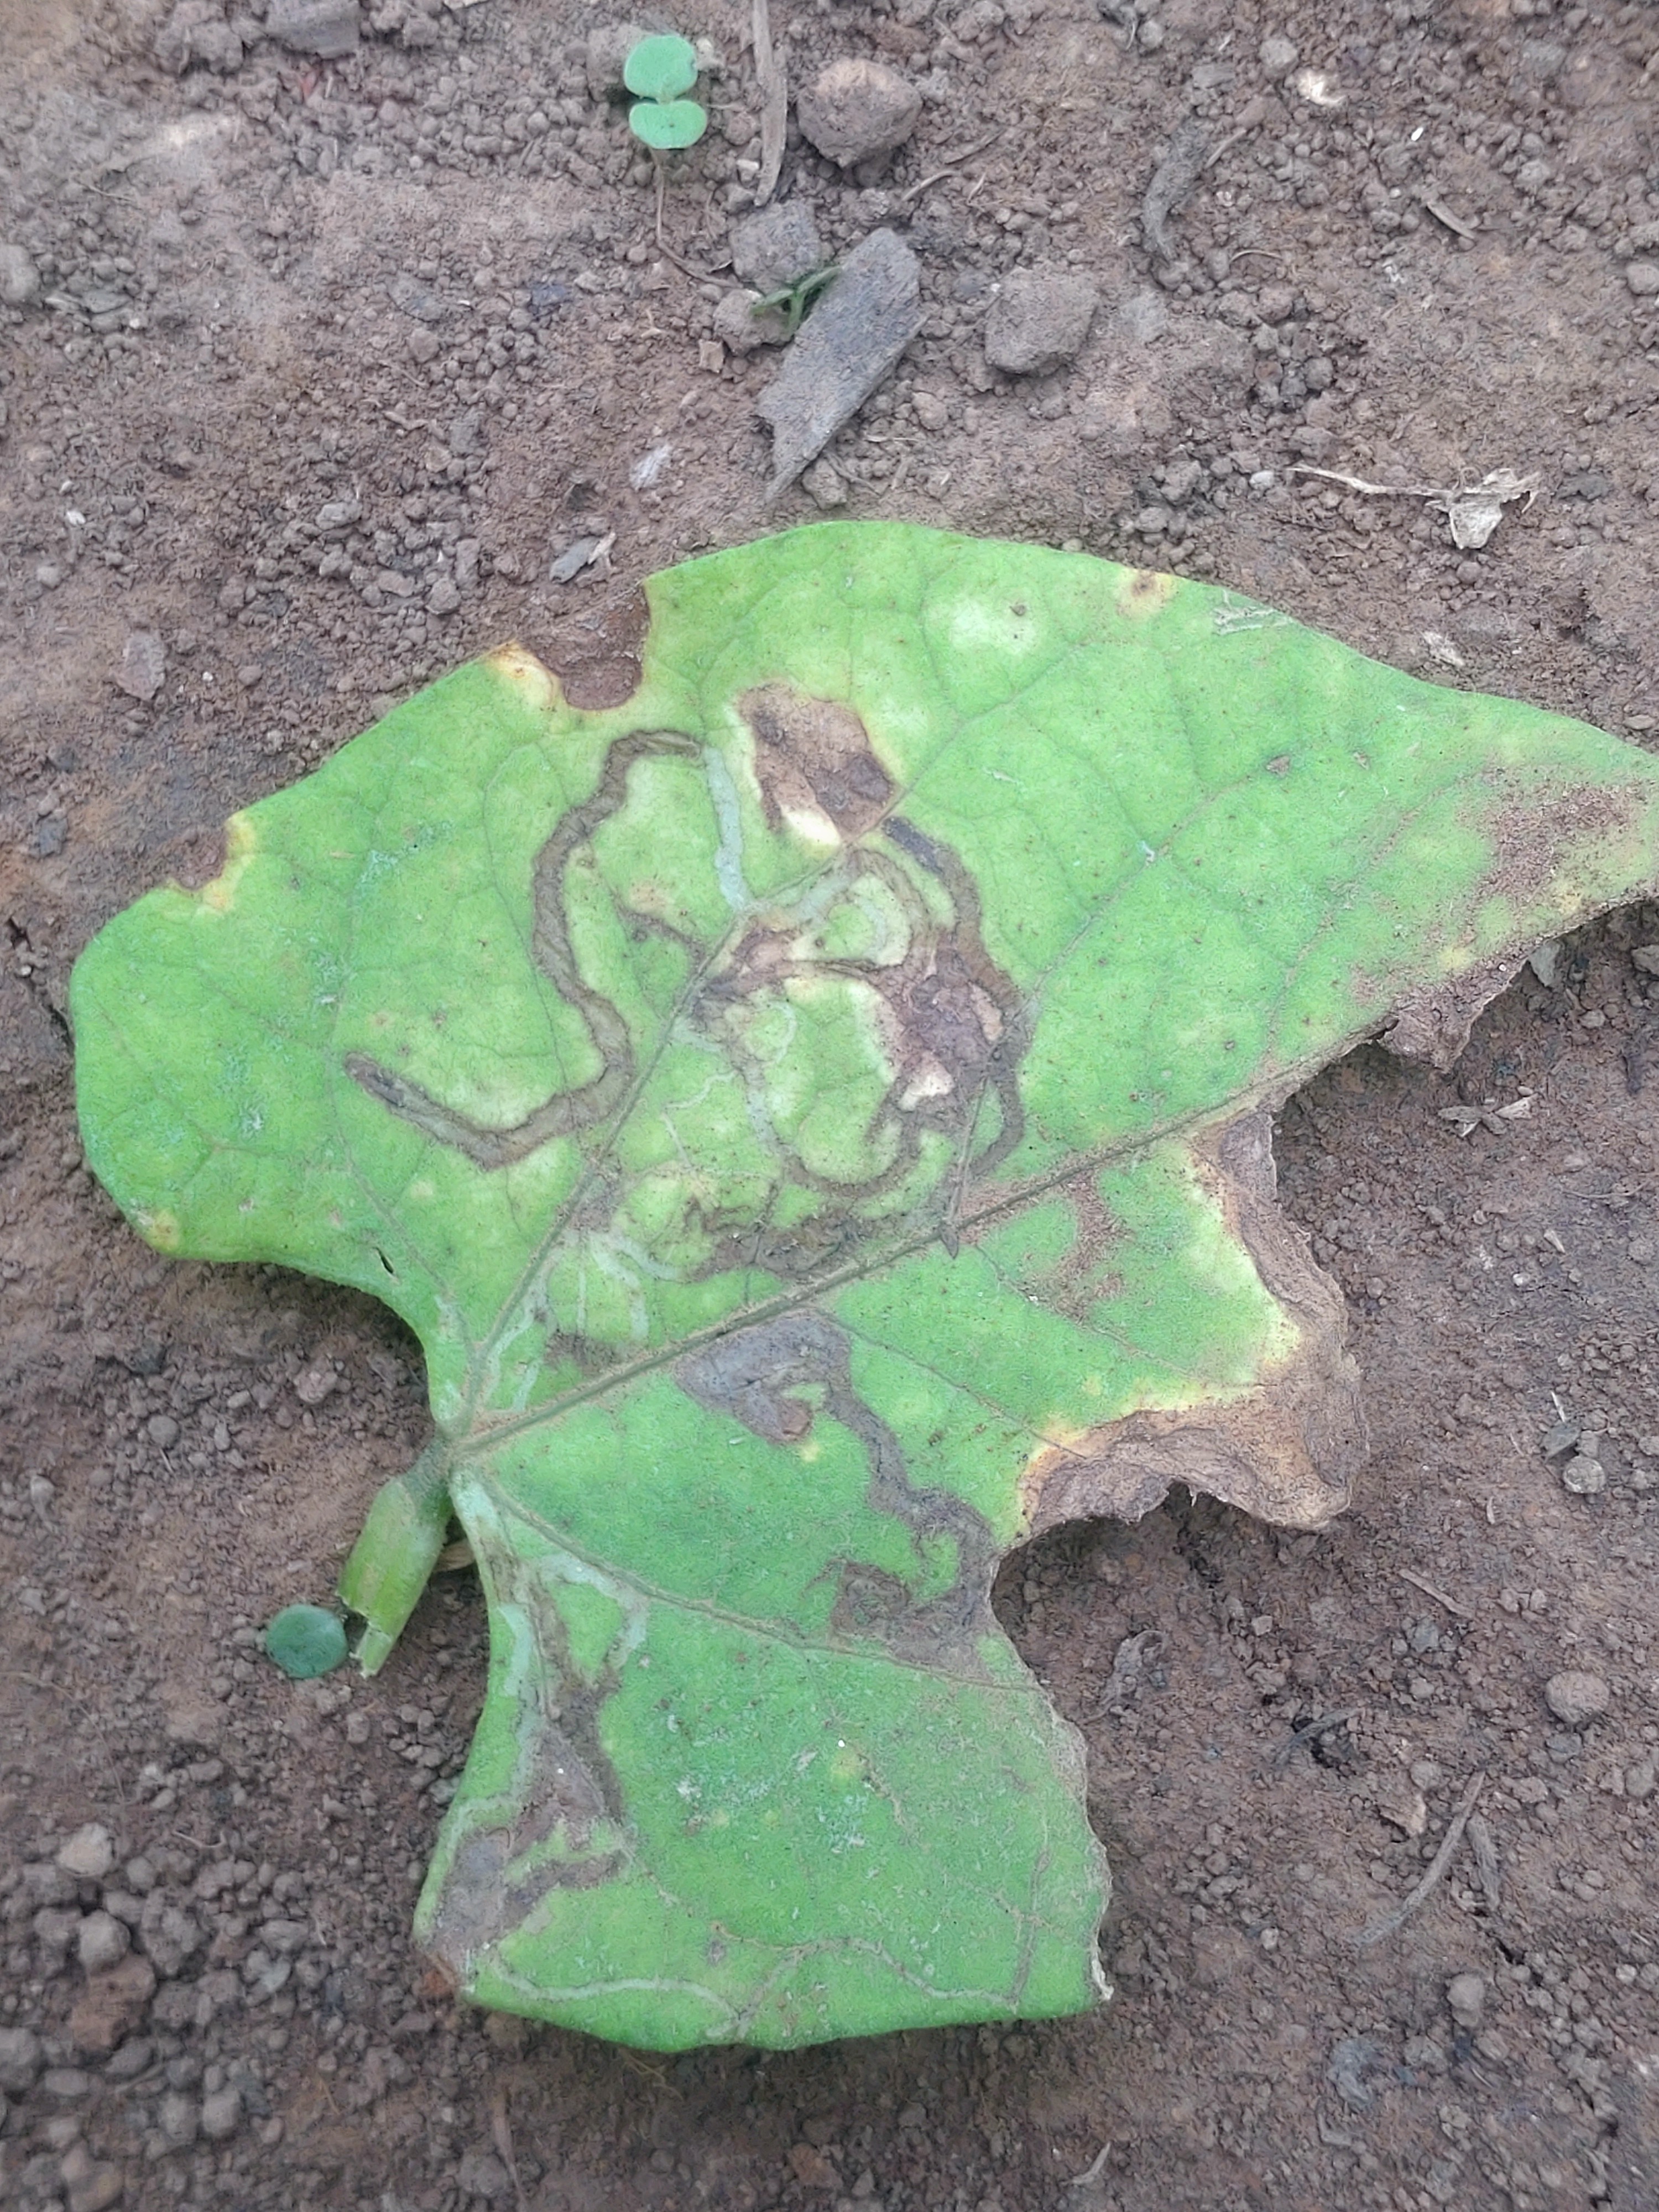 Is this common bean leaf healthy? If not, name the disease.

anthracnose
